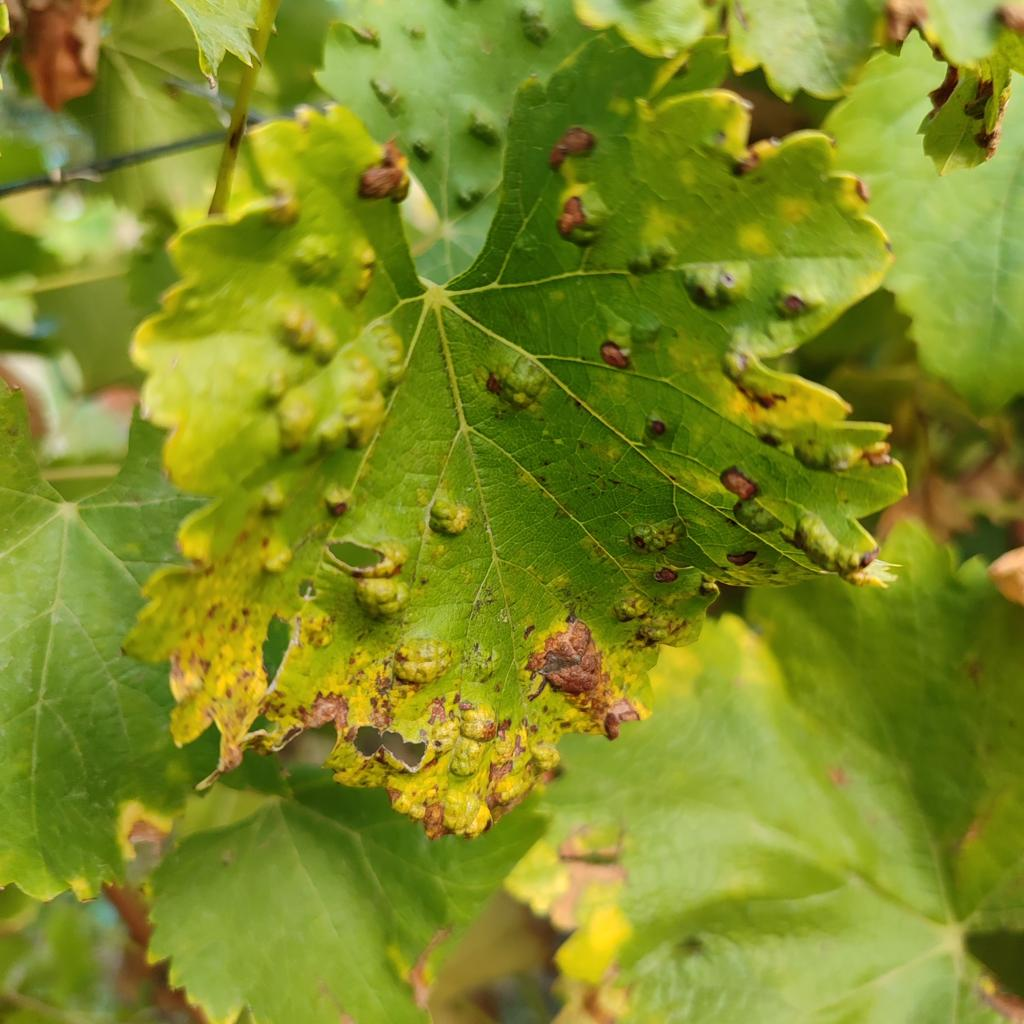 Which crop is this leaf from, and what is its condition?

grapevine, erineum mite
